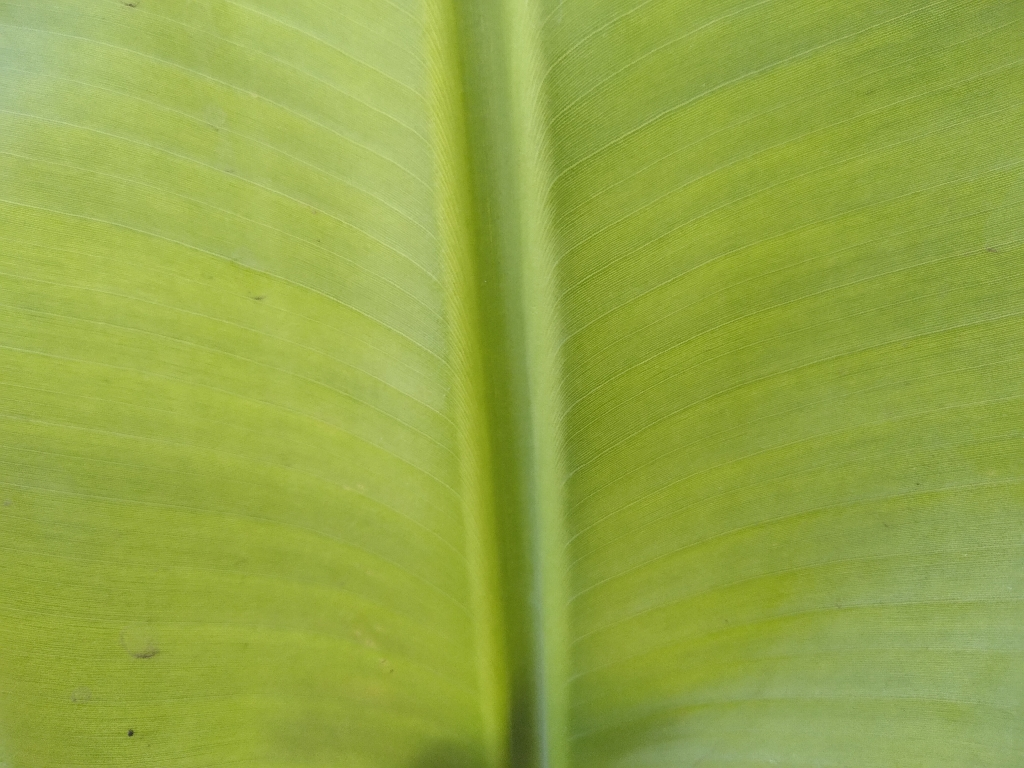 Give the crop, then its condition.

banana, healthy
